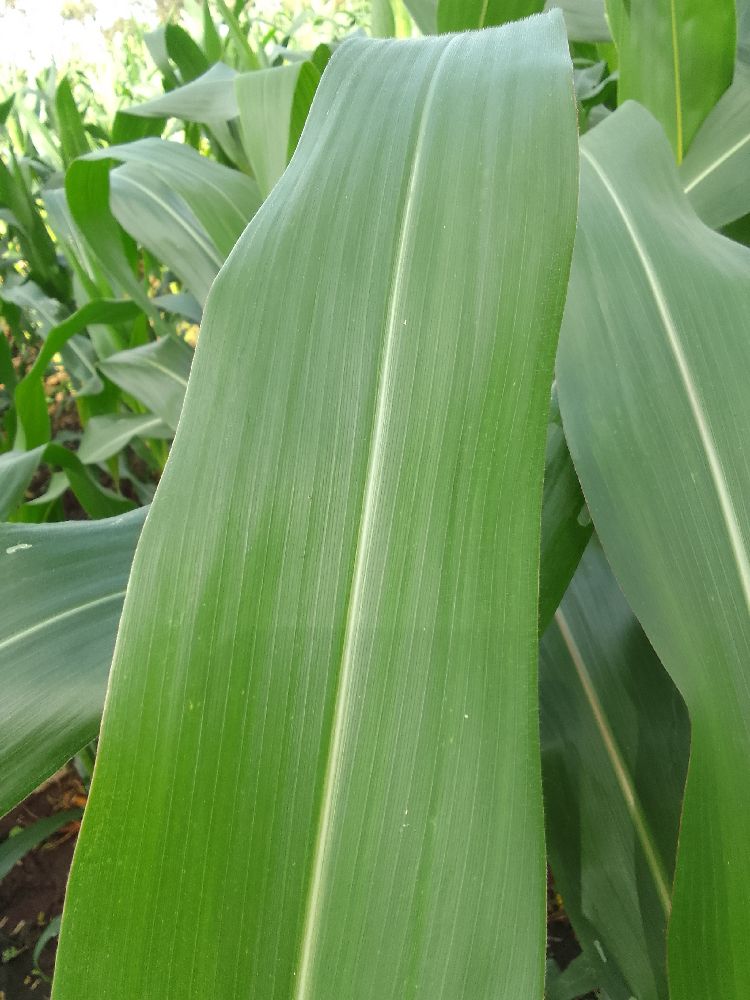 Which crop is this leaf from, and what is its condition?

maize, healthy
